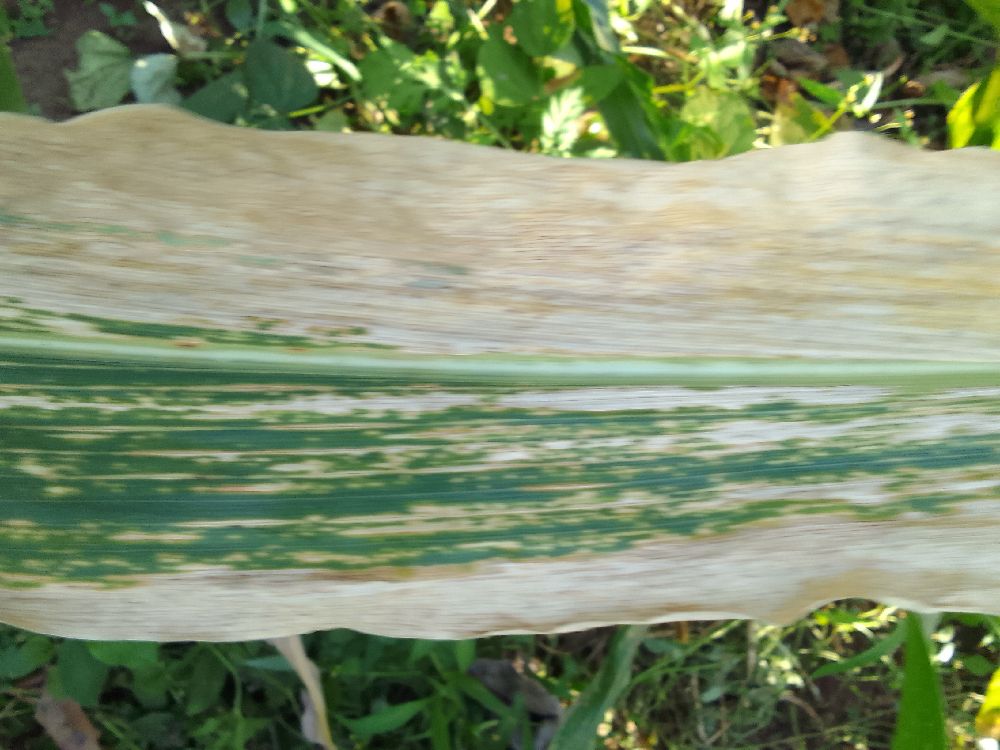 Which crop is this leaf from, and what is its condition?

maize, maize lethal necrosis
